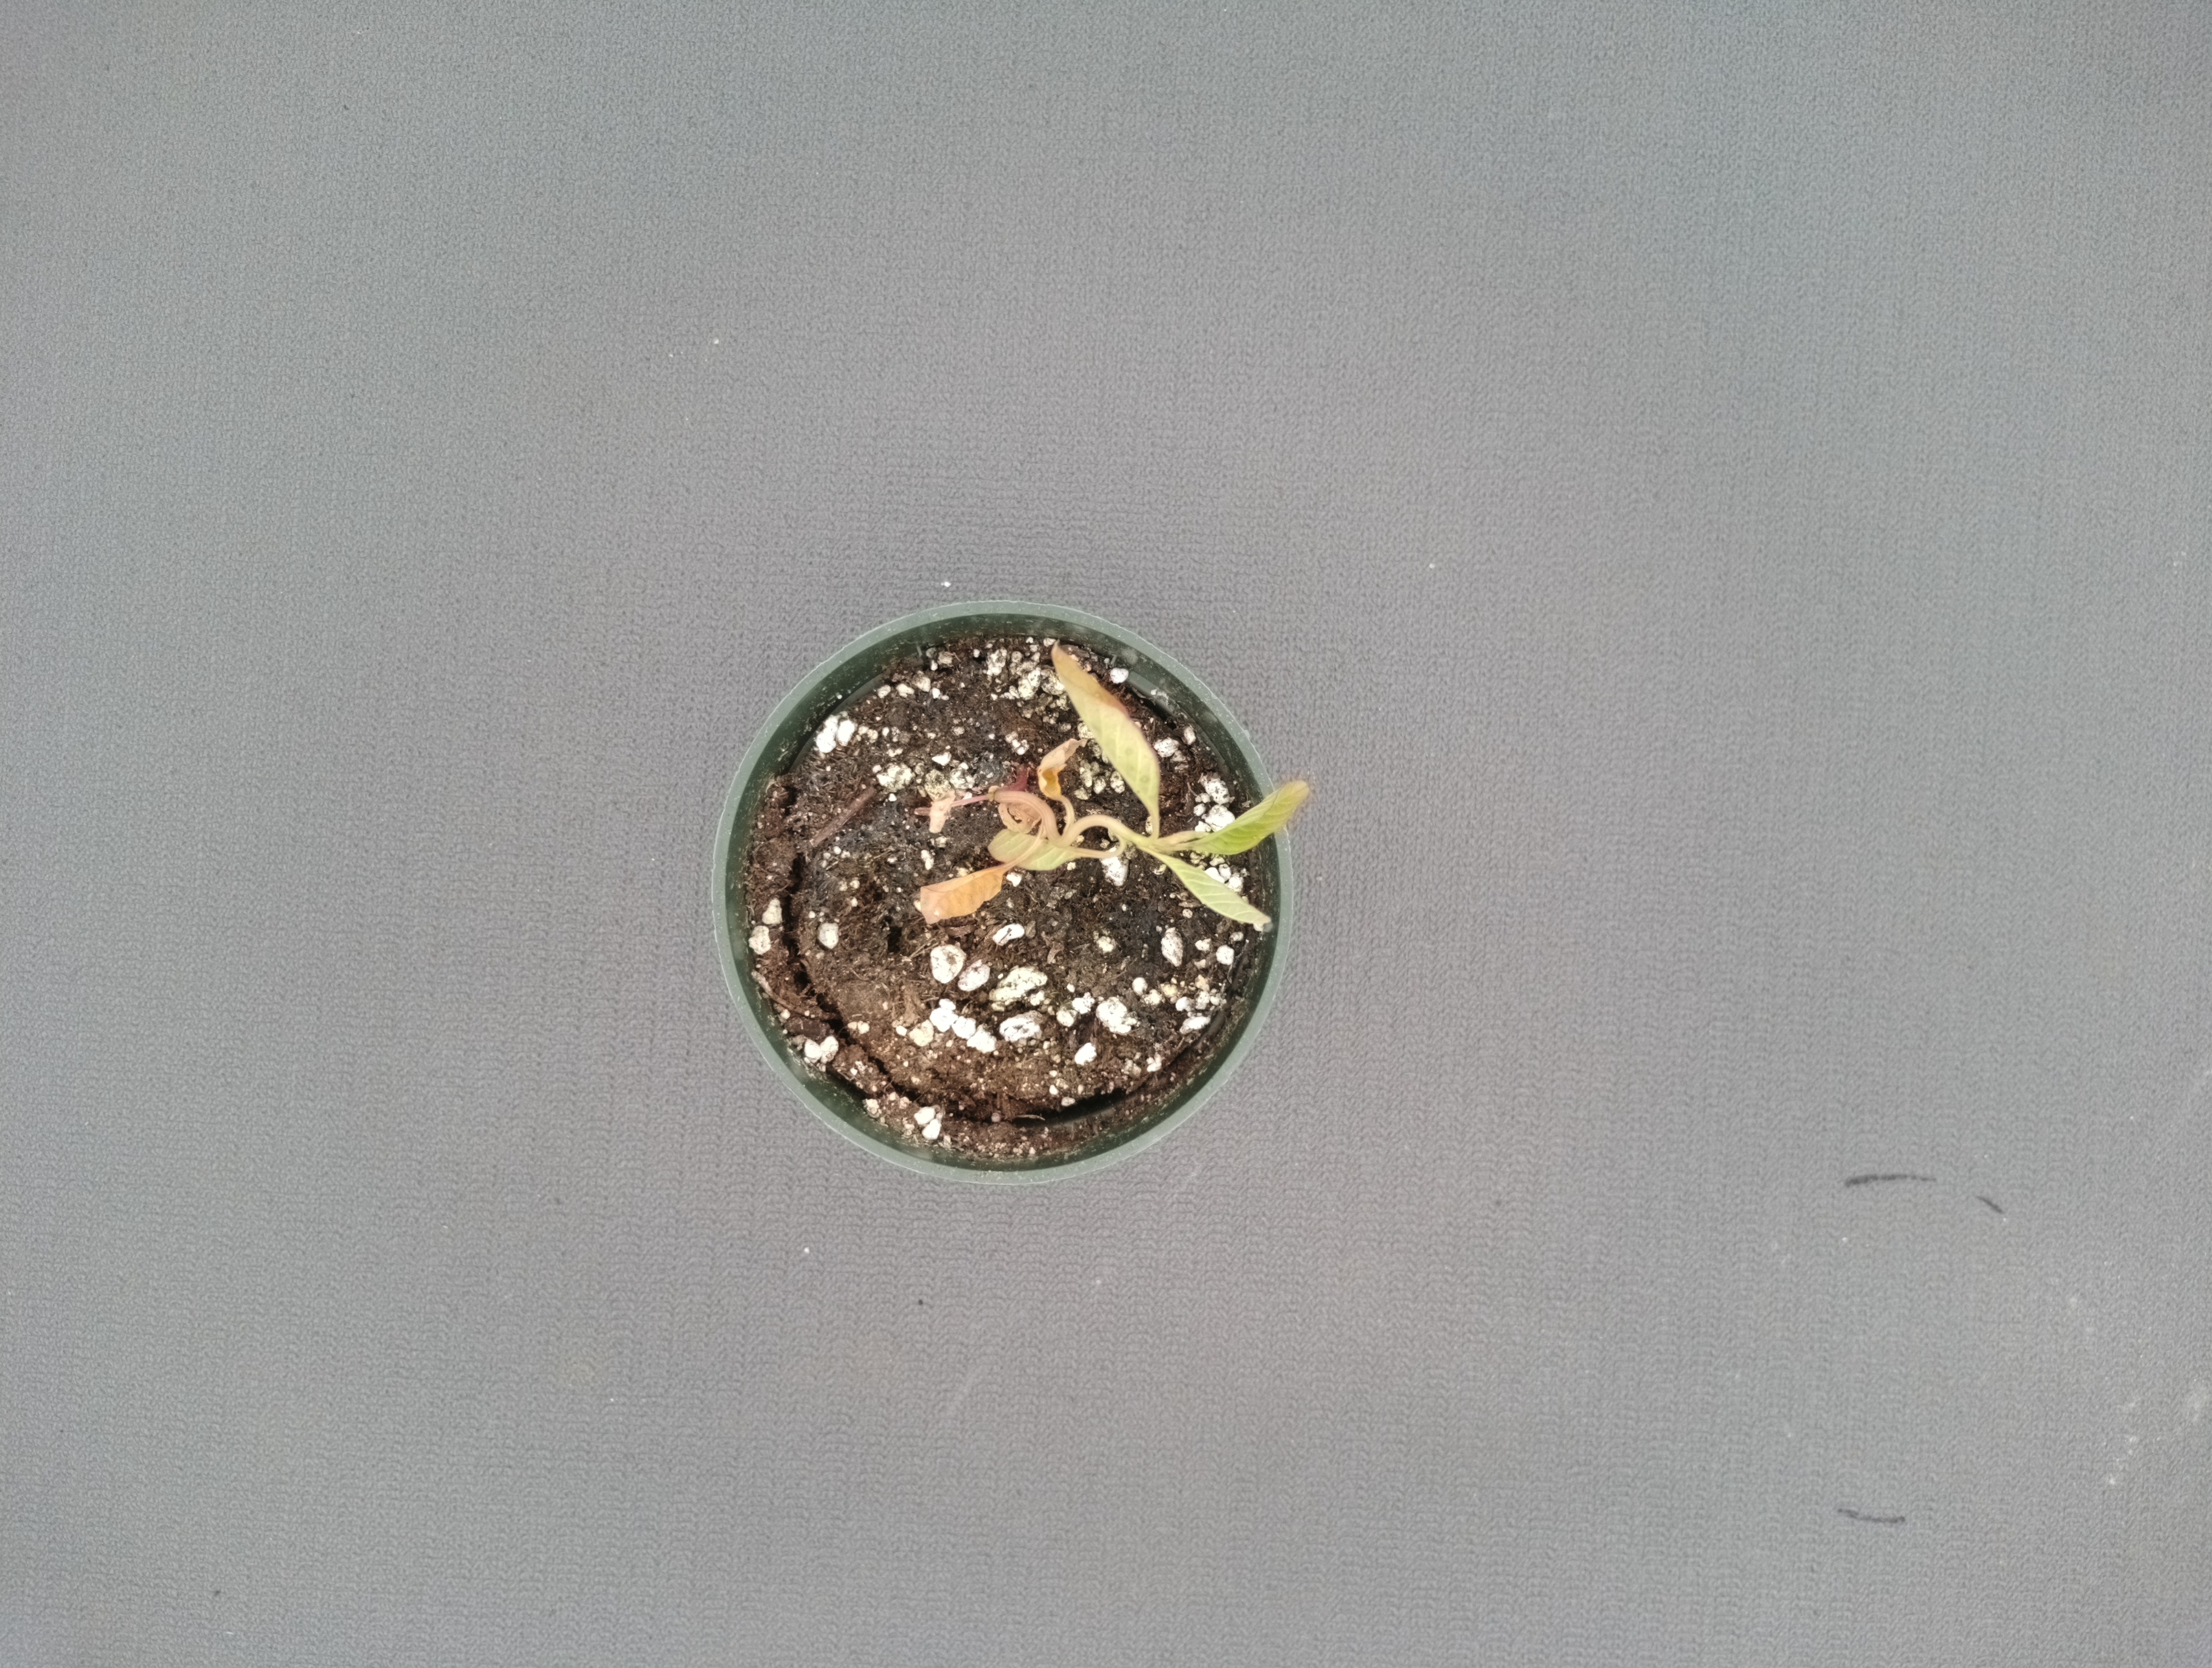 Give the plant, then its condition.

waterhemp, epinasty
